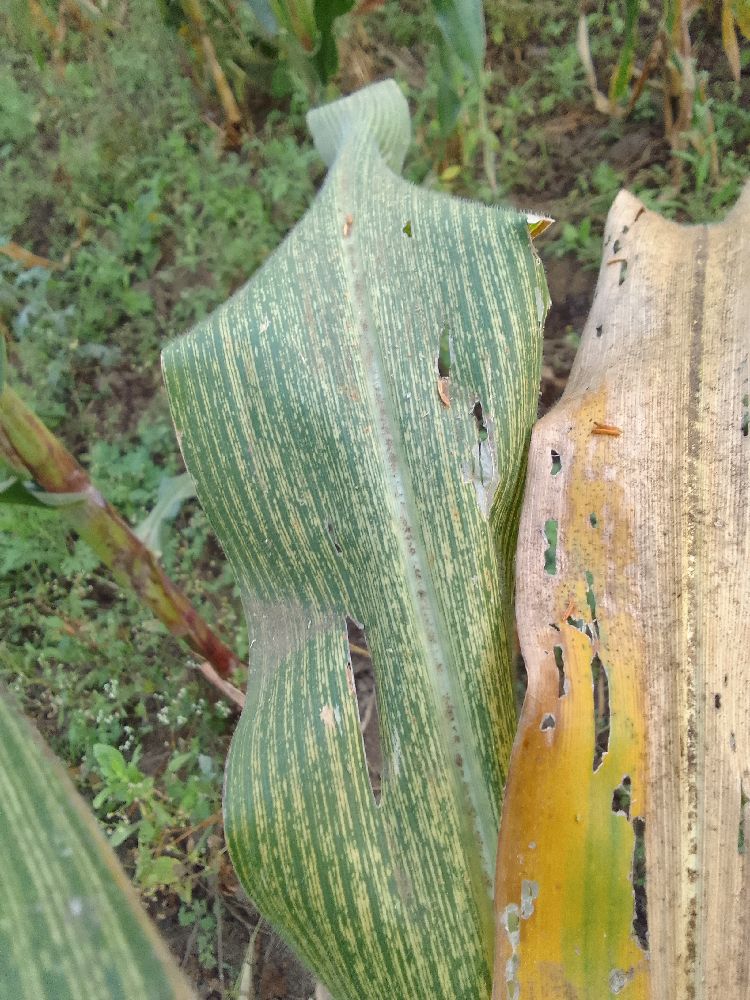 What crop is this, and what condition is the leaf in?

maize, maize streak virus
